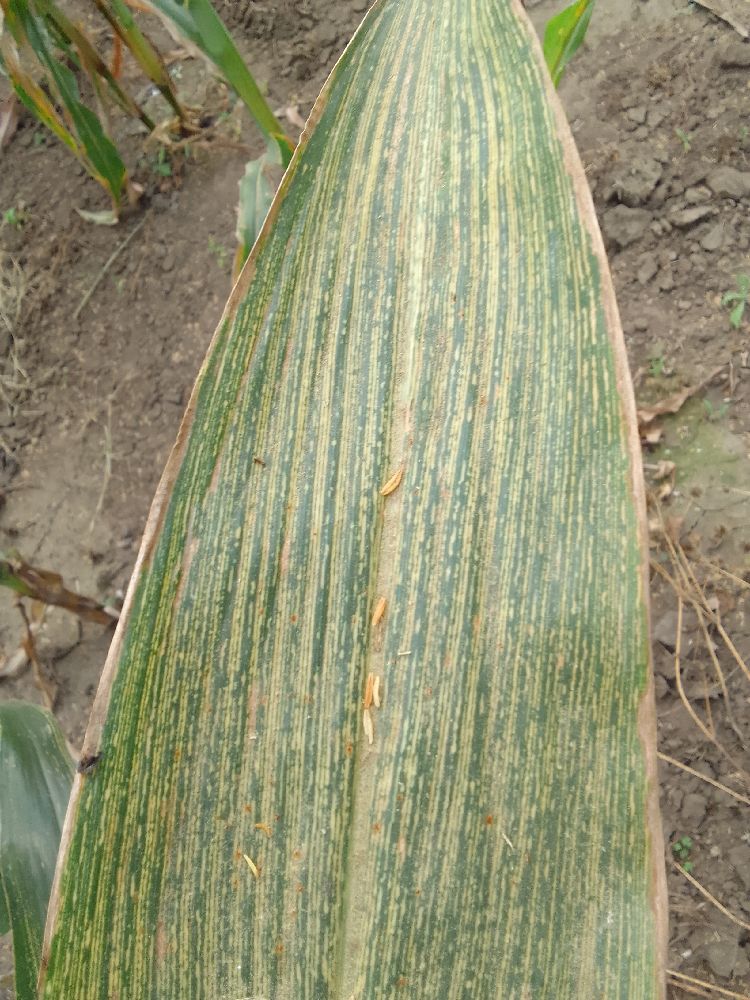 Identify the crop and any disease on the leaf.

maize, maize streak virus
